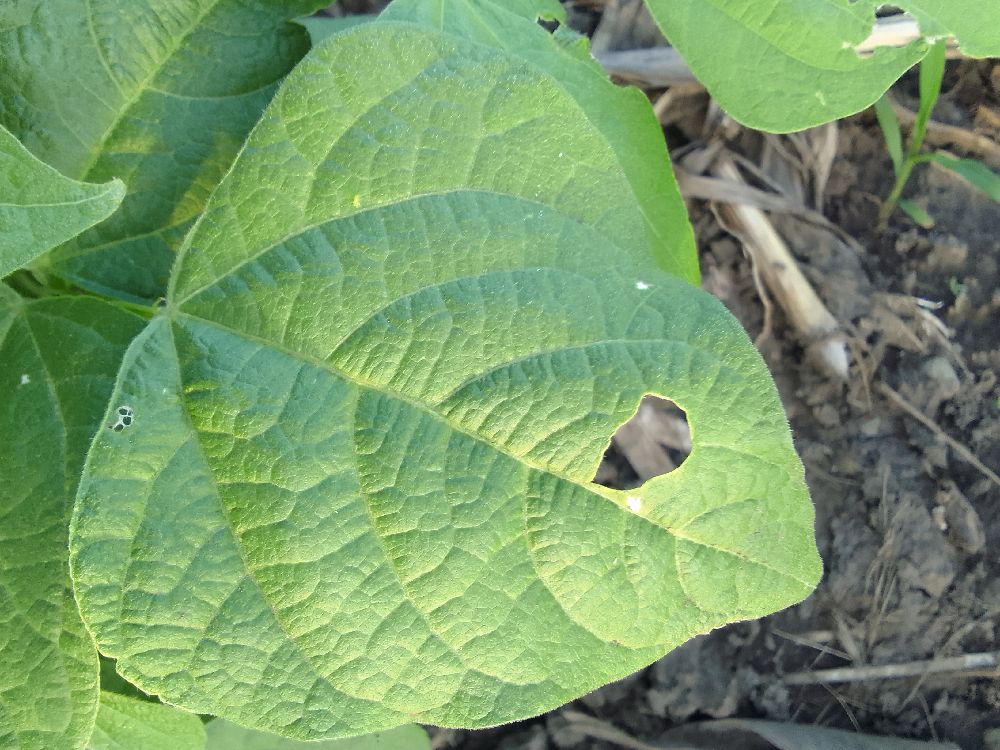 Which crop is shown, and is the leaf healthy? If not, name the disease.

common bean, healthy
